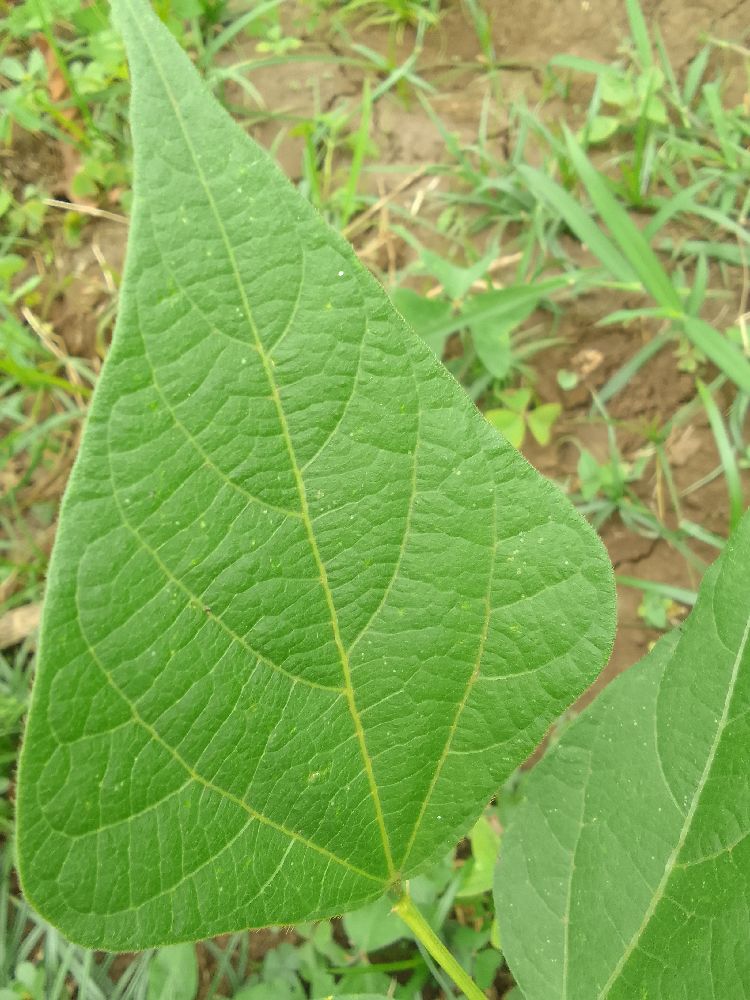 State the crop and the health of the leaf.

common bean, healthy
